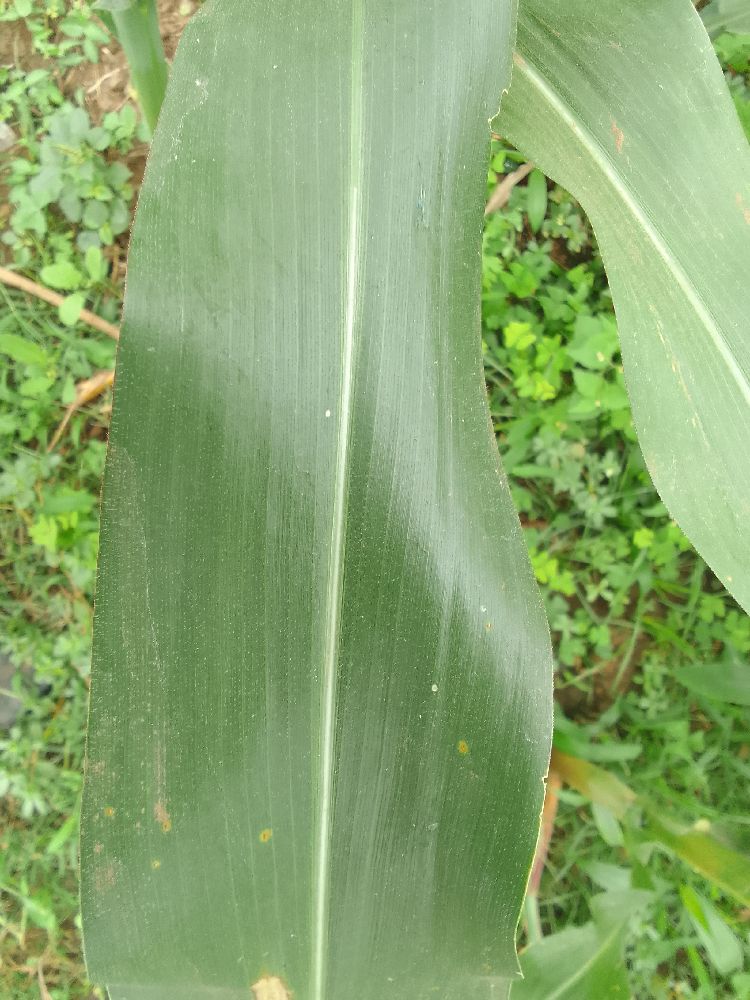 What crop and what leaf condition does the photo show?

maize, healthy
